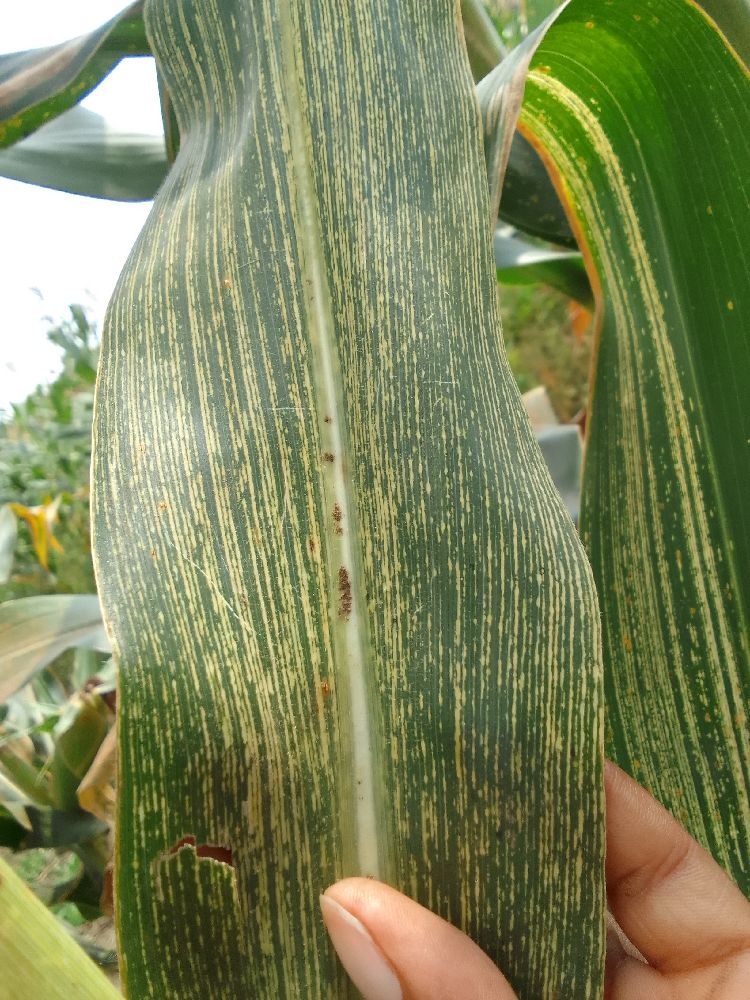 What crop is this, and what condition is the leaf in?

maize, maize streak virus
